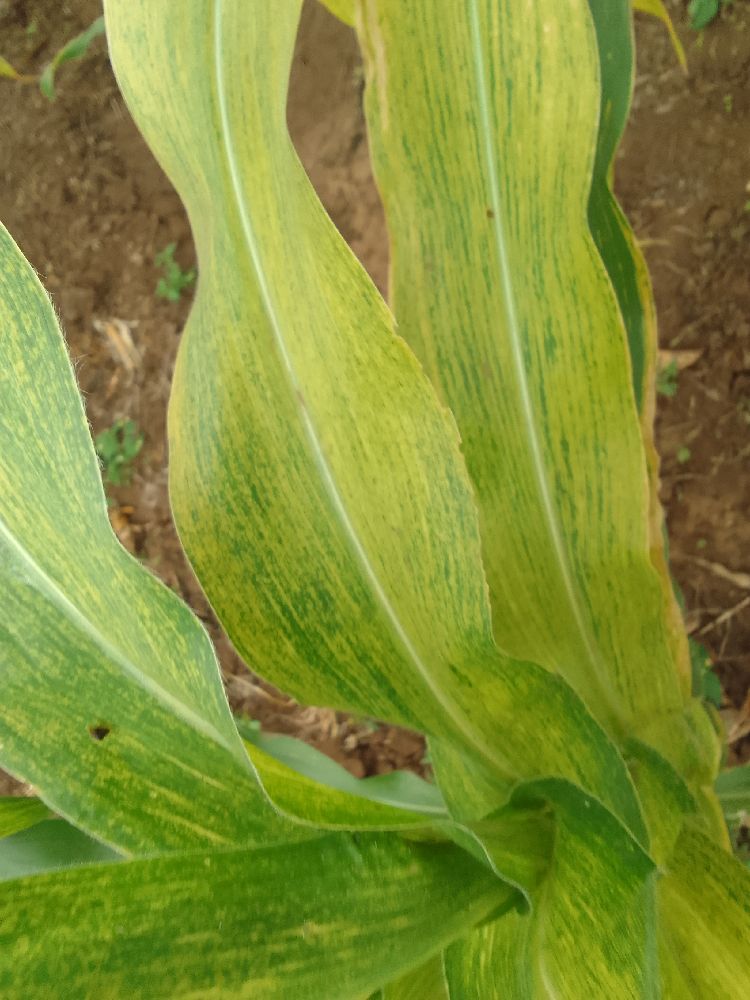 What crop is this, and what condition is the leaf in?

maize, maize lethal necrosis
